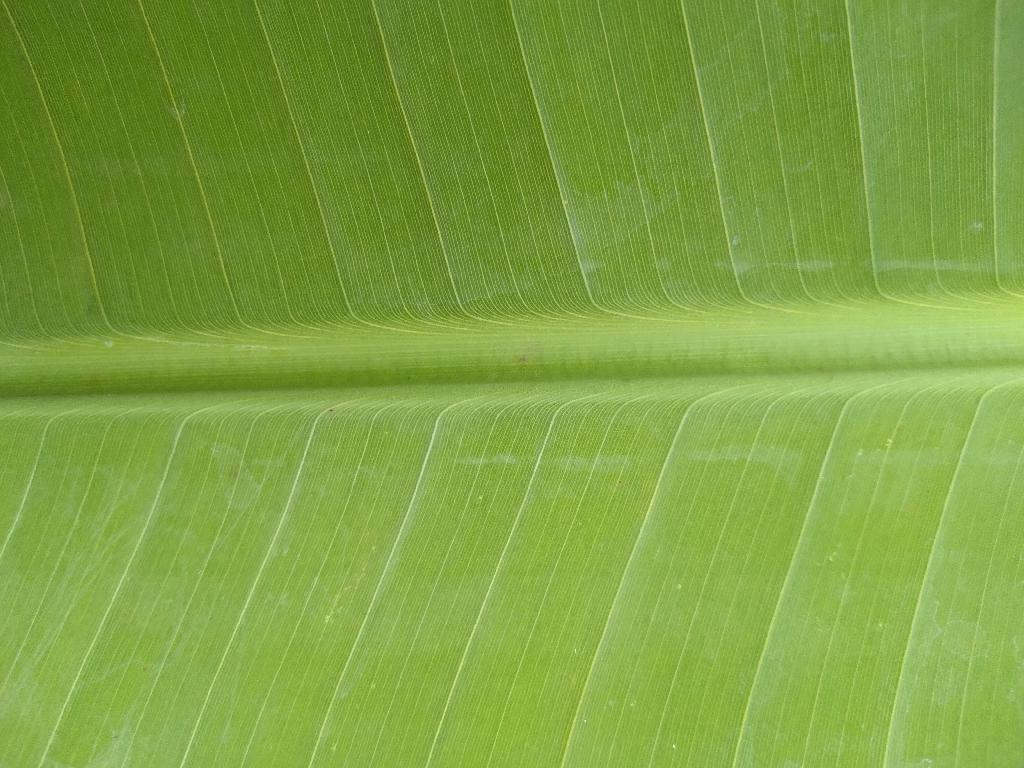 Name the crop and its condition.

banana, healthy
